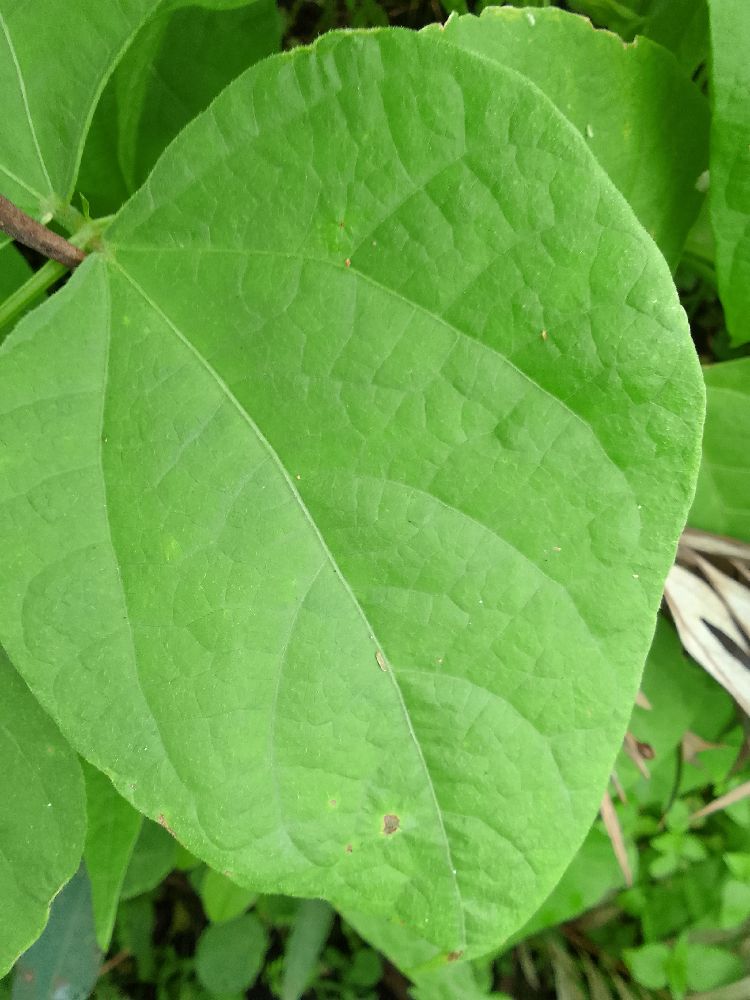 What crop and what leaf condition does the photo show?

common bean, healthy
